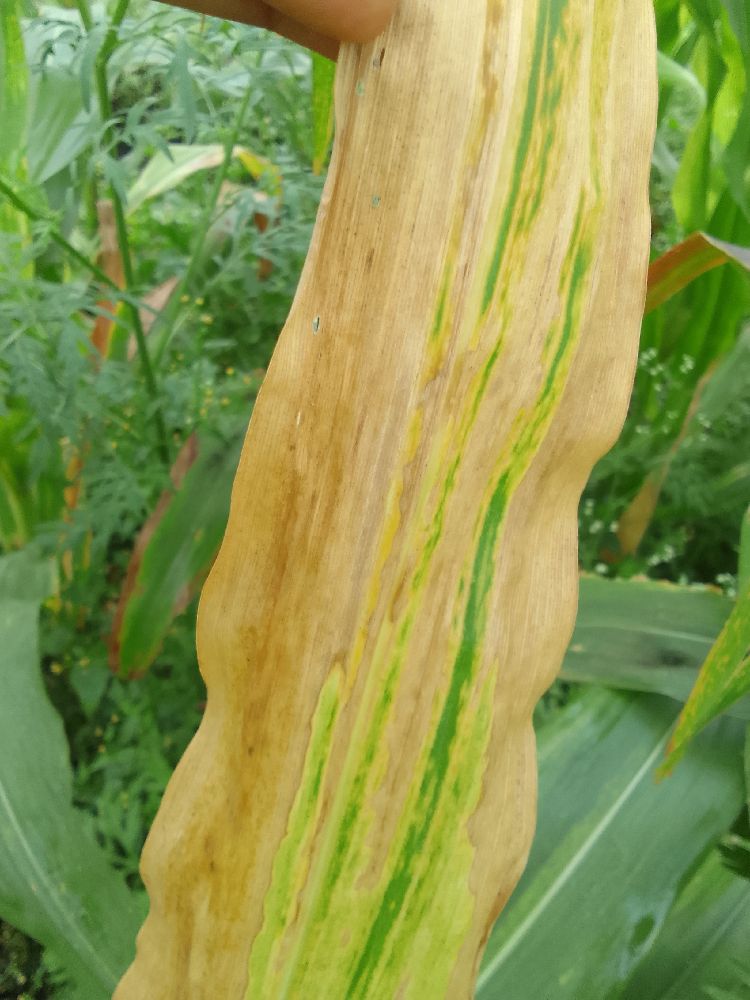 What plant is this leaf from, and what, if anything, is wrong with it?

maize, maize lethal necrosis
